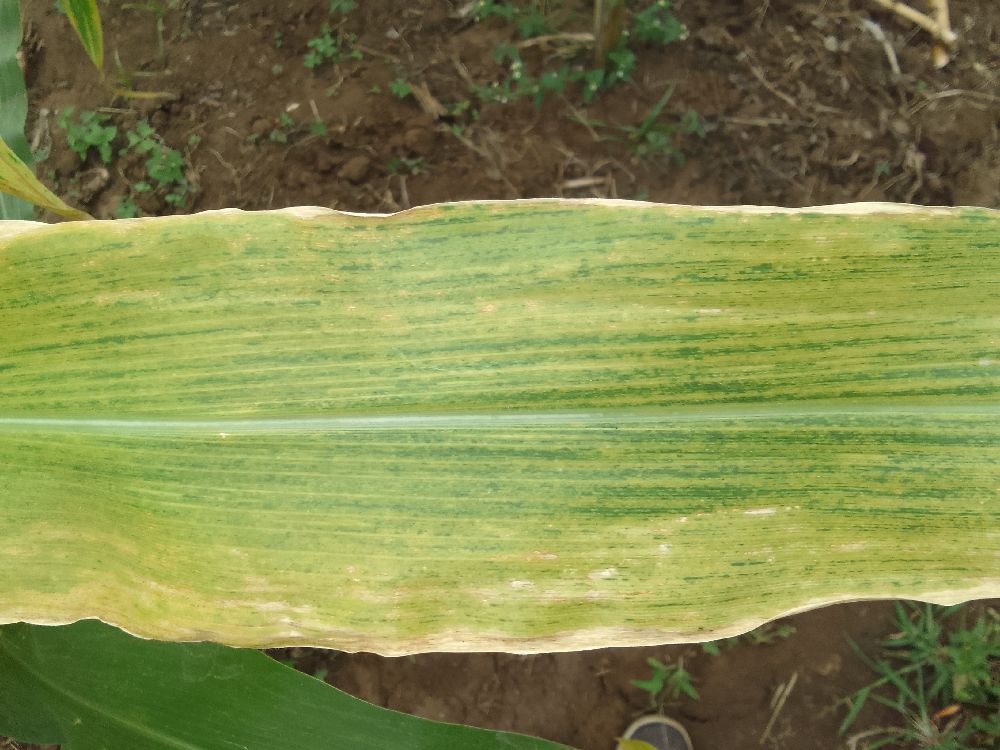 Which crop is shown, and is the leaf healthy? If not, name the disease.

maize, maize lethal necrosis
